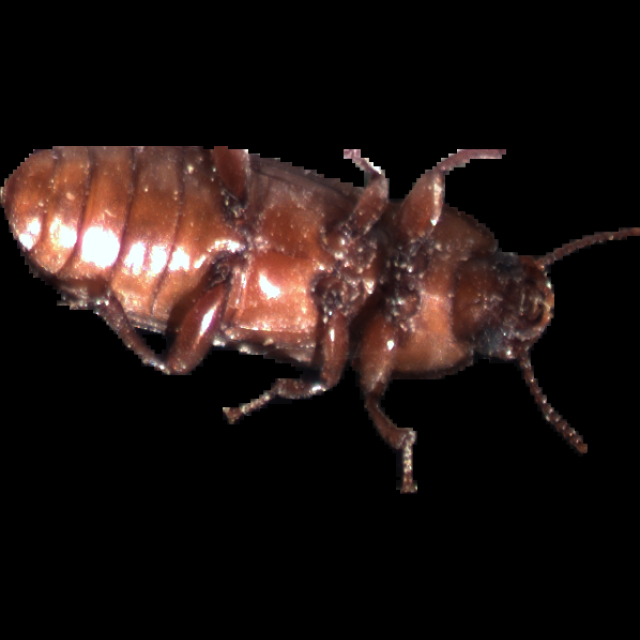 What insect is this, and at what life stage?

mealworm beetle
